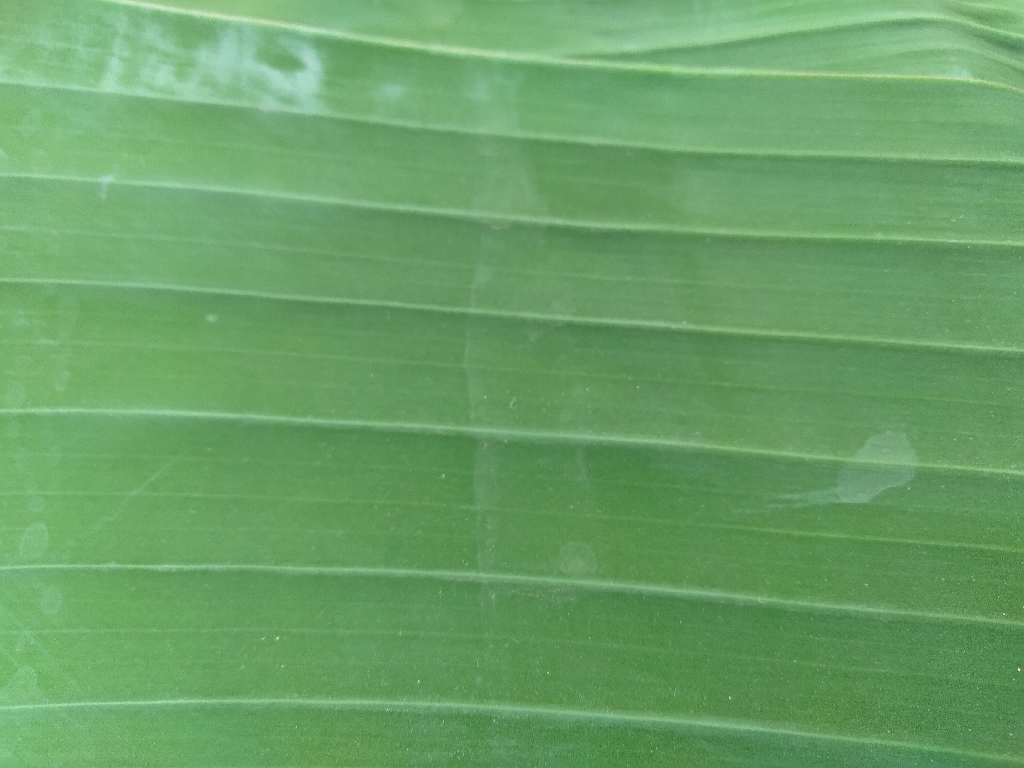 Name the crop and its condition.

banana, healthy
